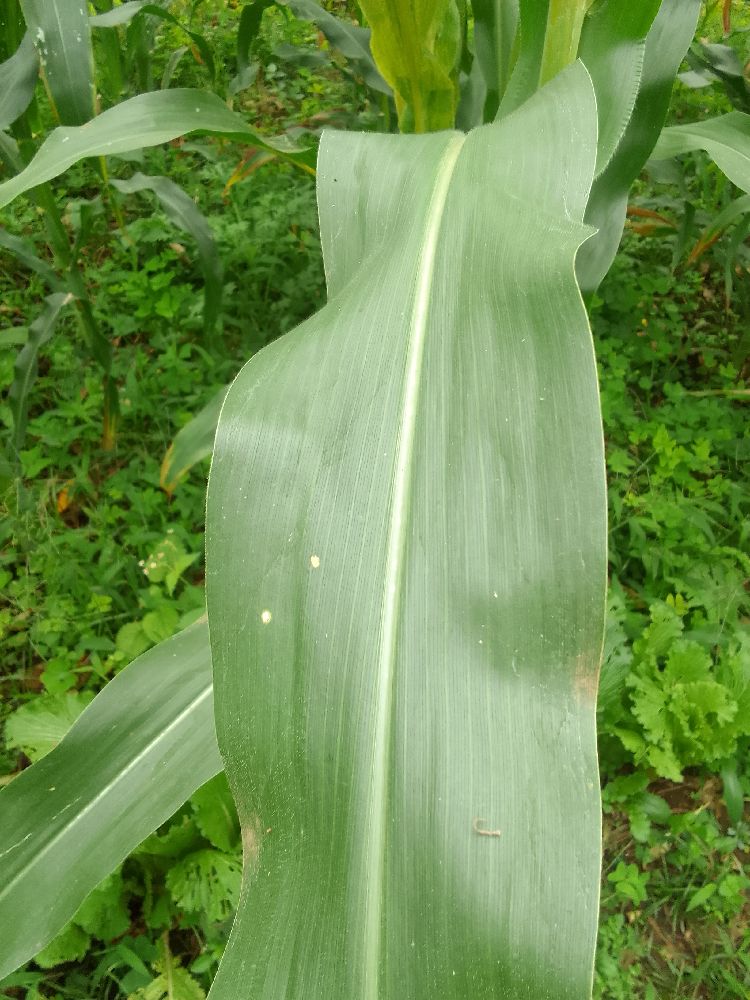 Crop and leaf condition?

maize, healthy
